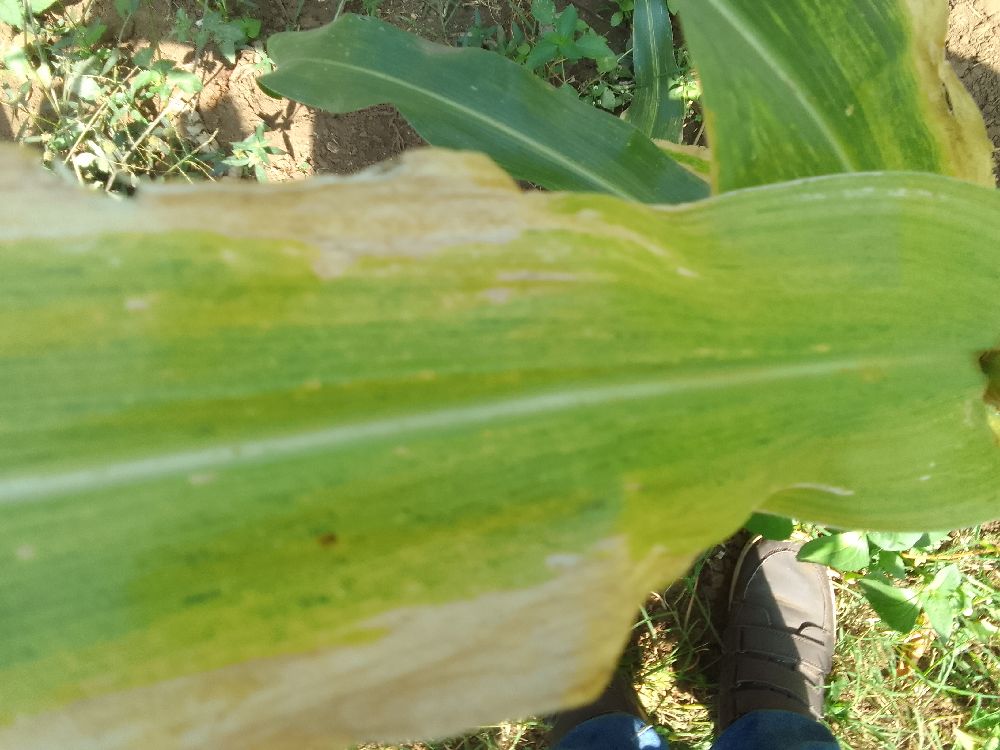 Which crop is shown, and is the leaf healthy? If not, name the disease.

maize, maize lethal necrosis
